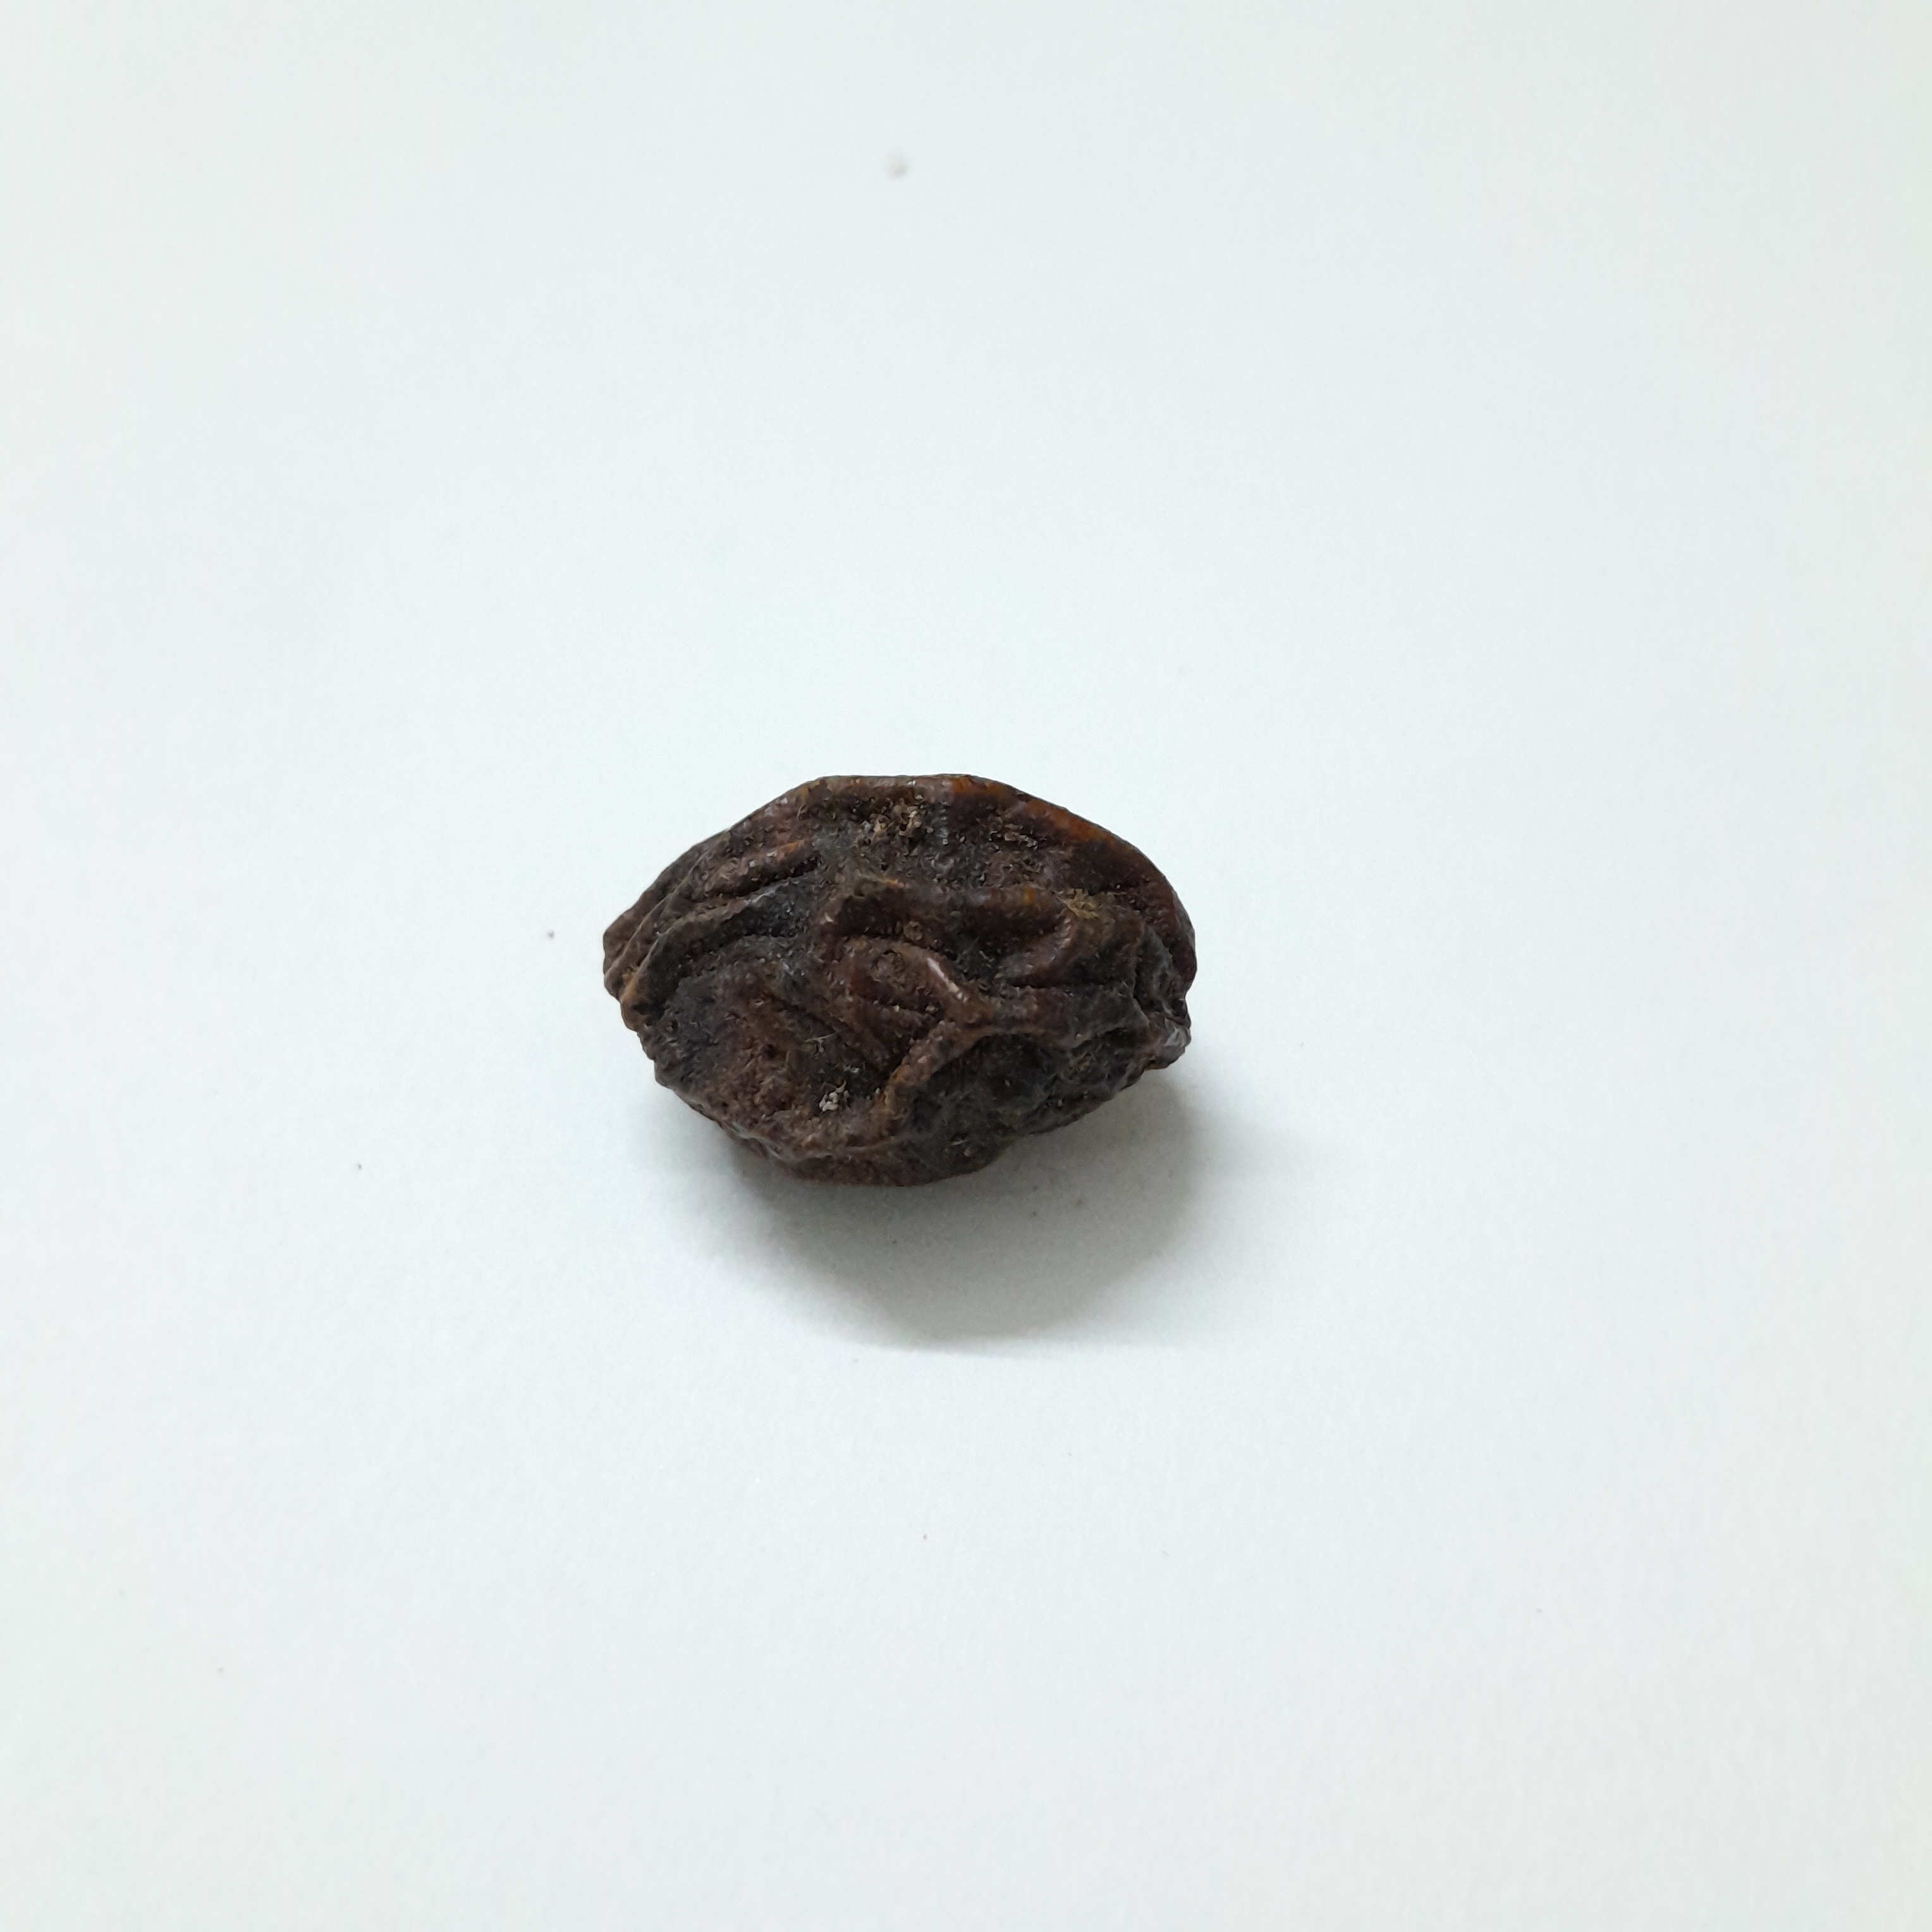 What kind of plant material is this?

kadukharik
